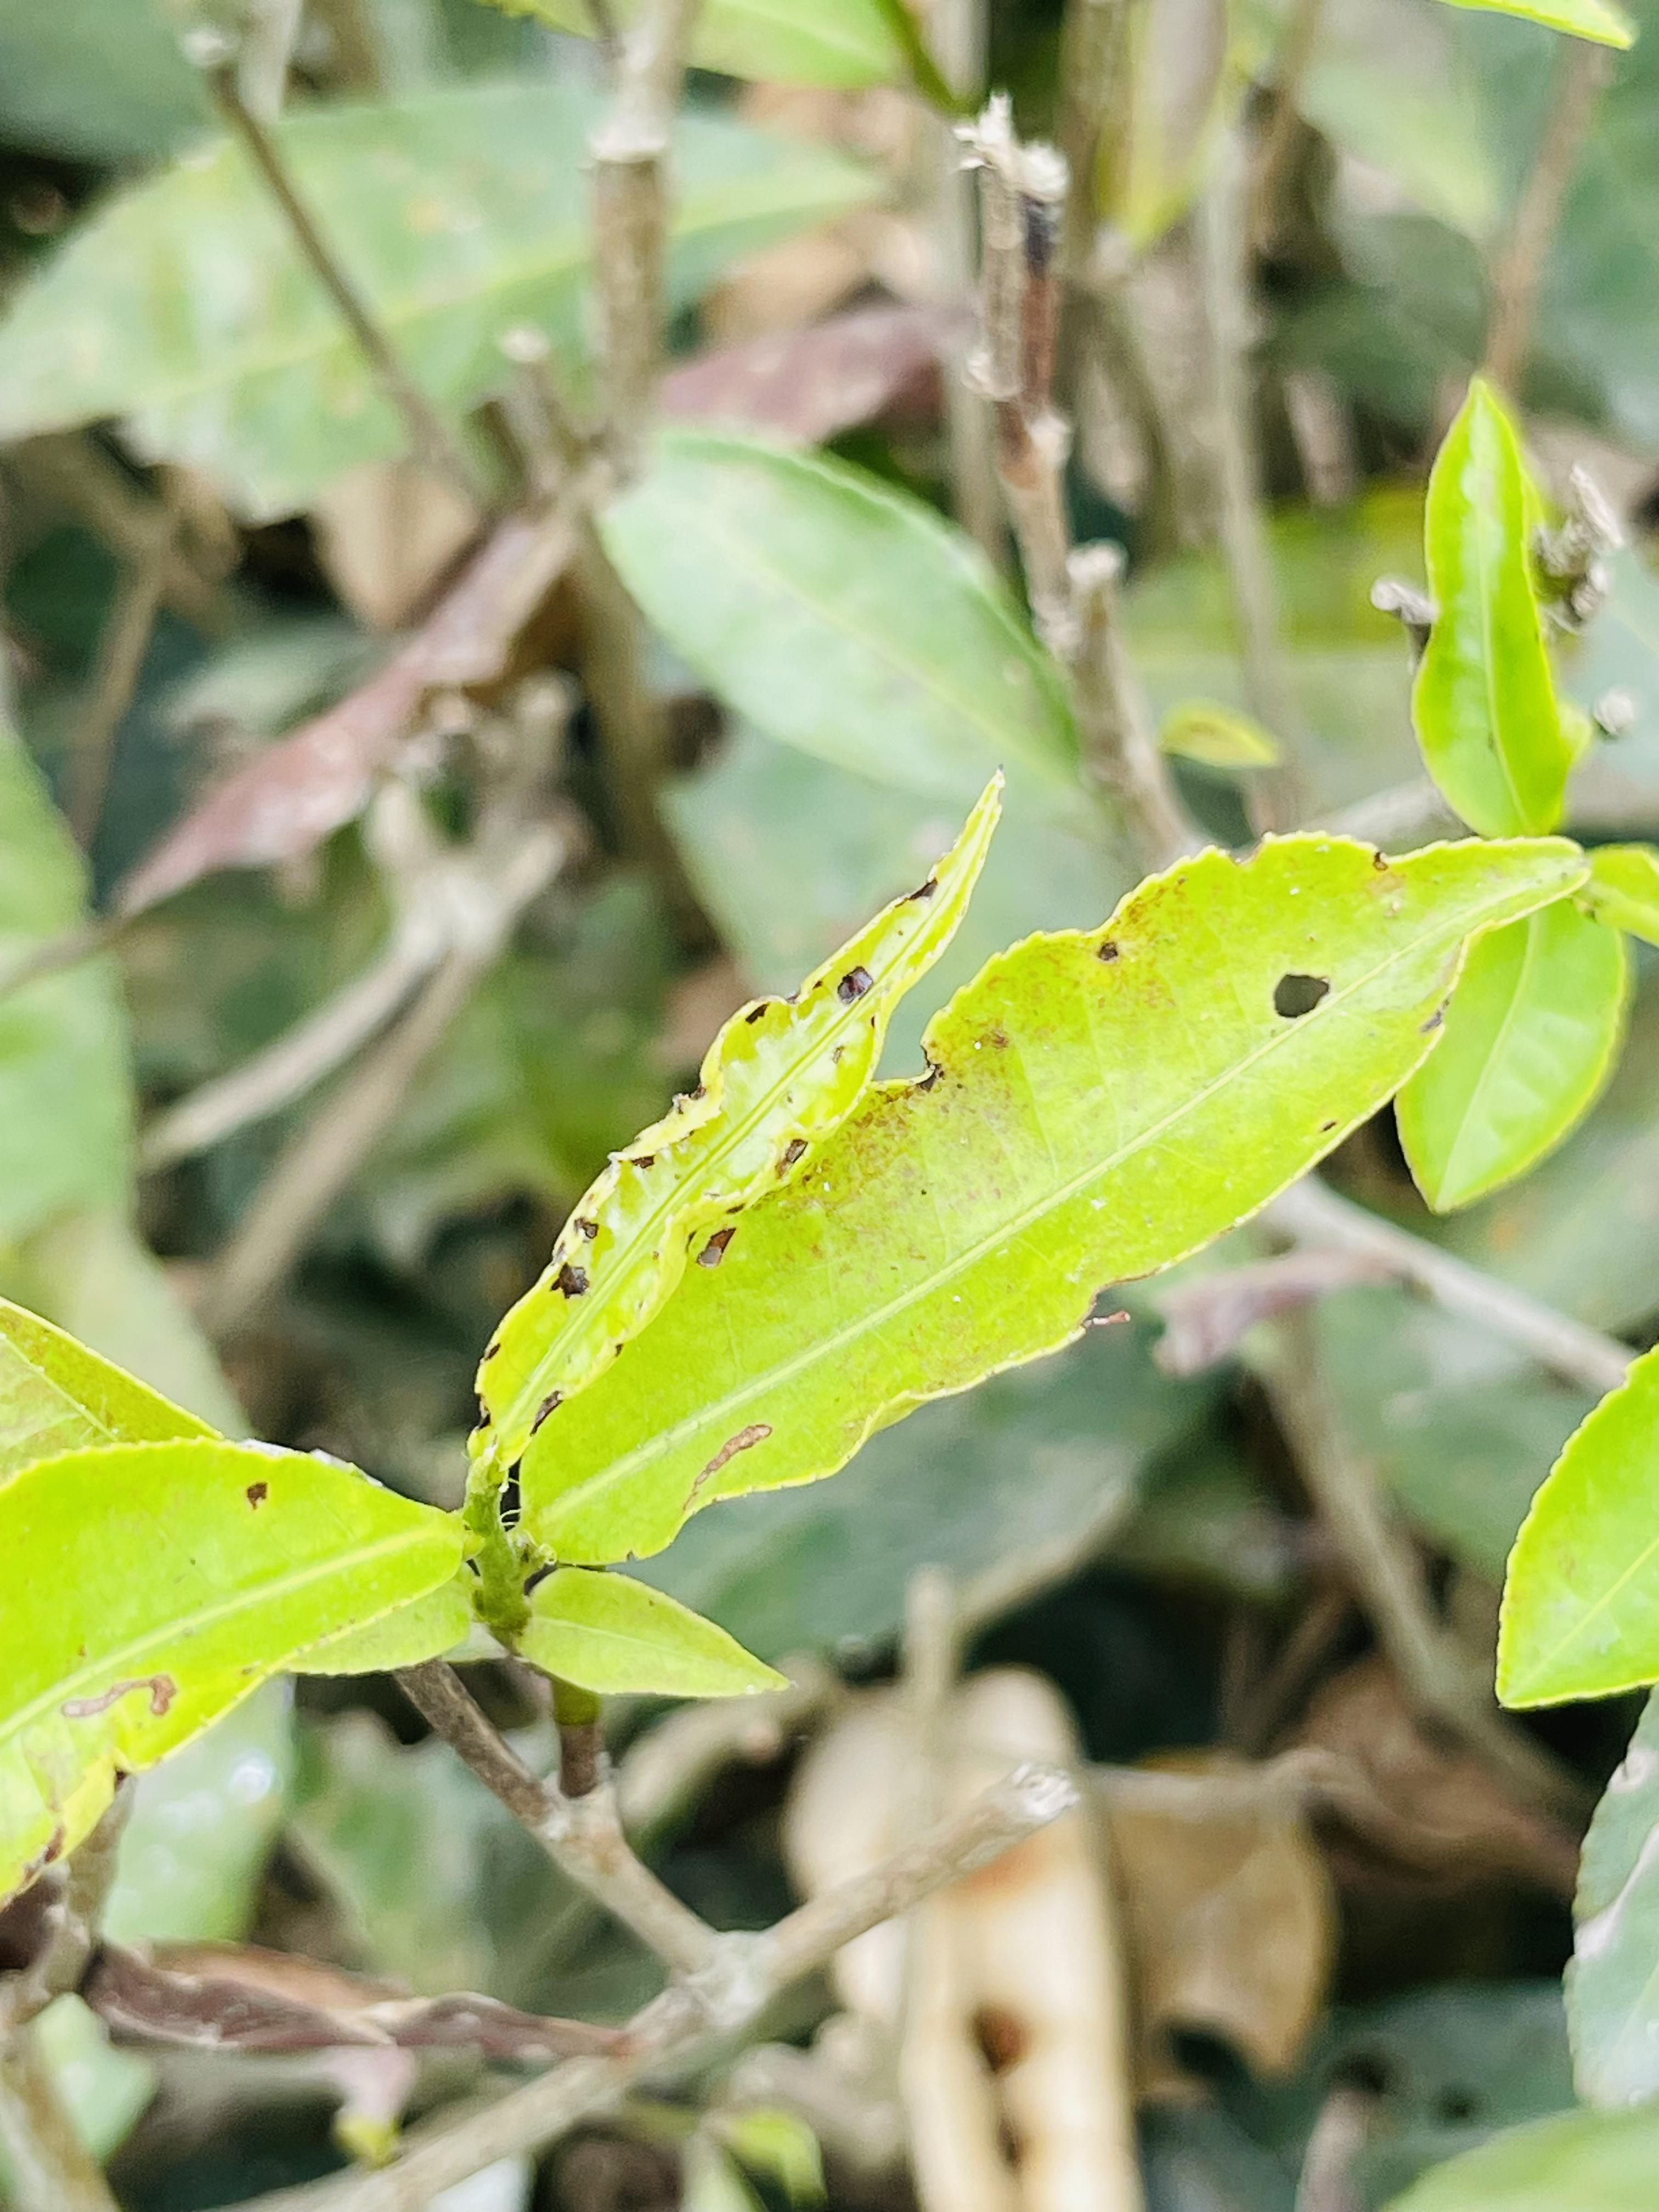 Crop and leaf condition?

tea, helopeltis
